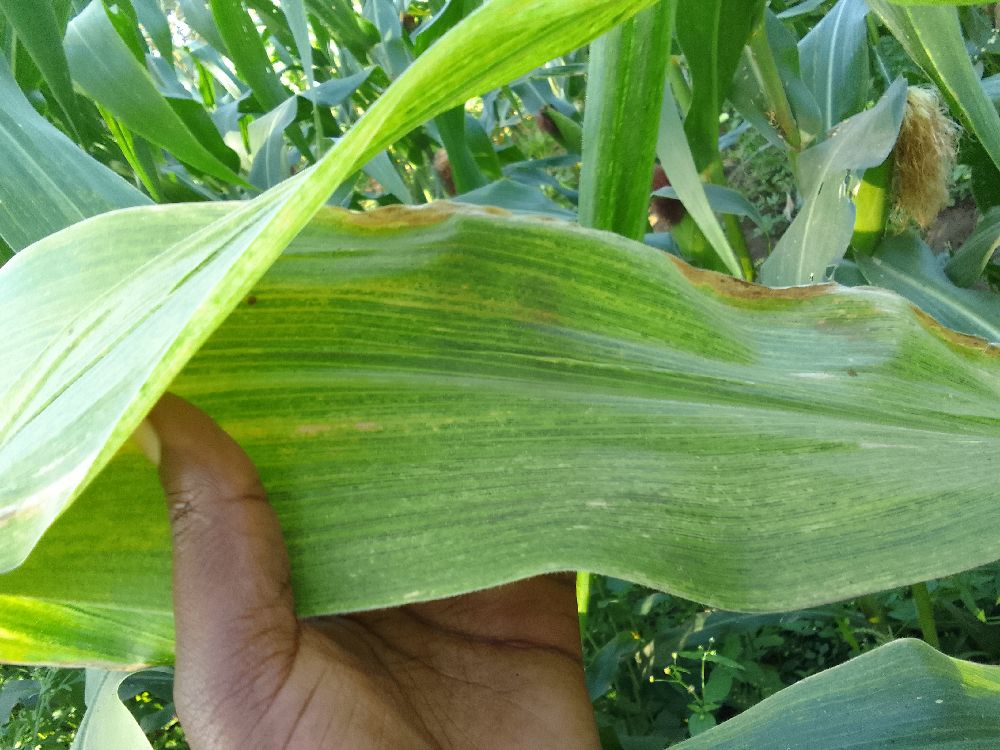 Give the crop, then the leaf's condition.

maize, maize lethal necrosis
